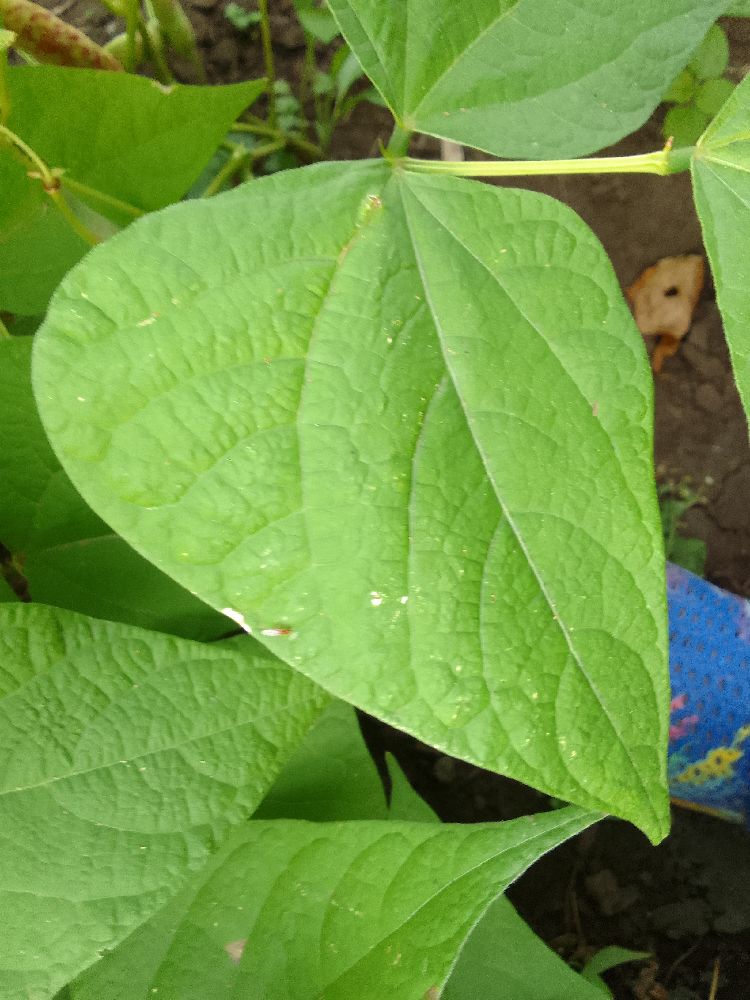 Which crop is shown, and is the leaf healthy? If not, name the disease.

common bean, healthy
